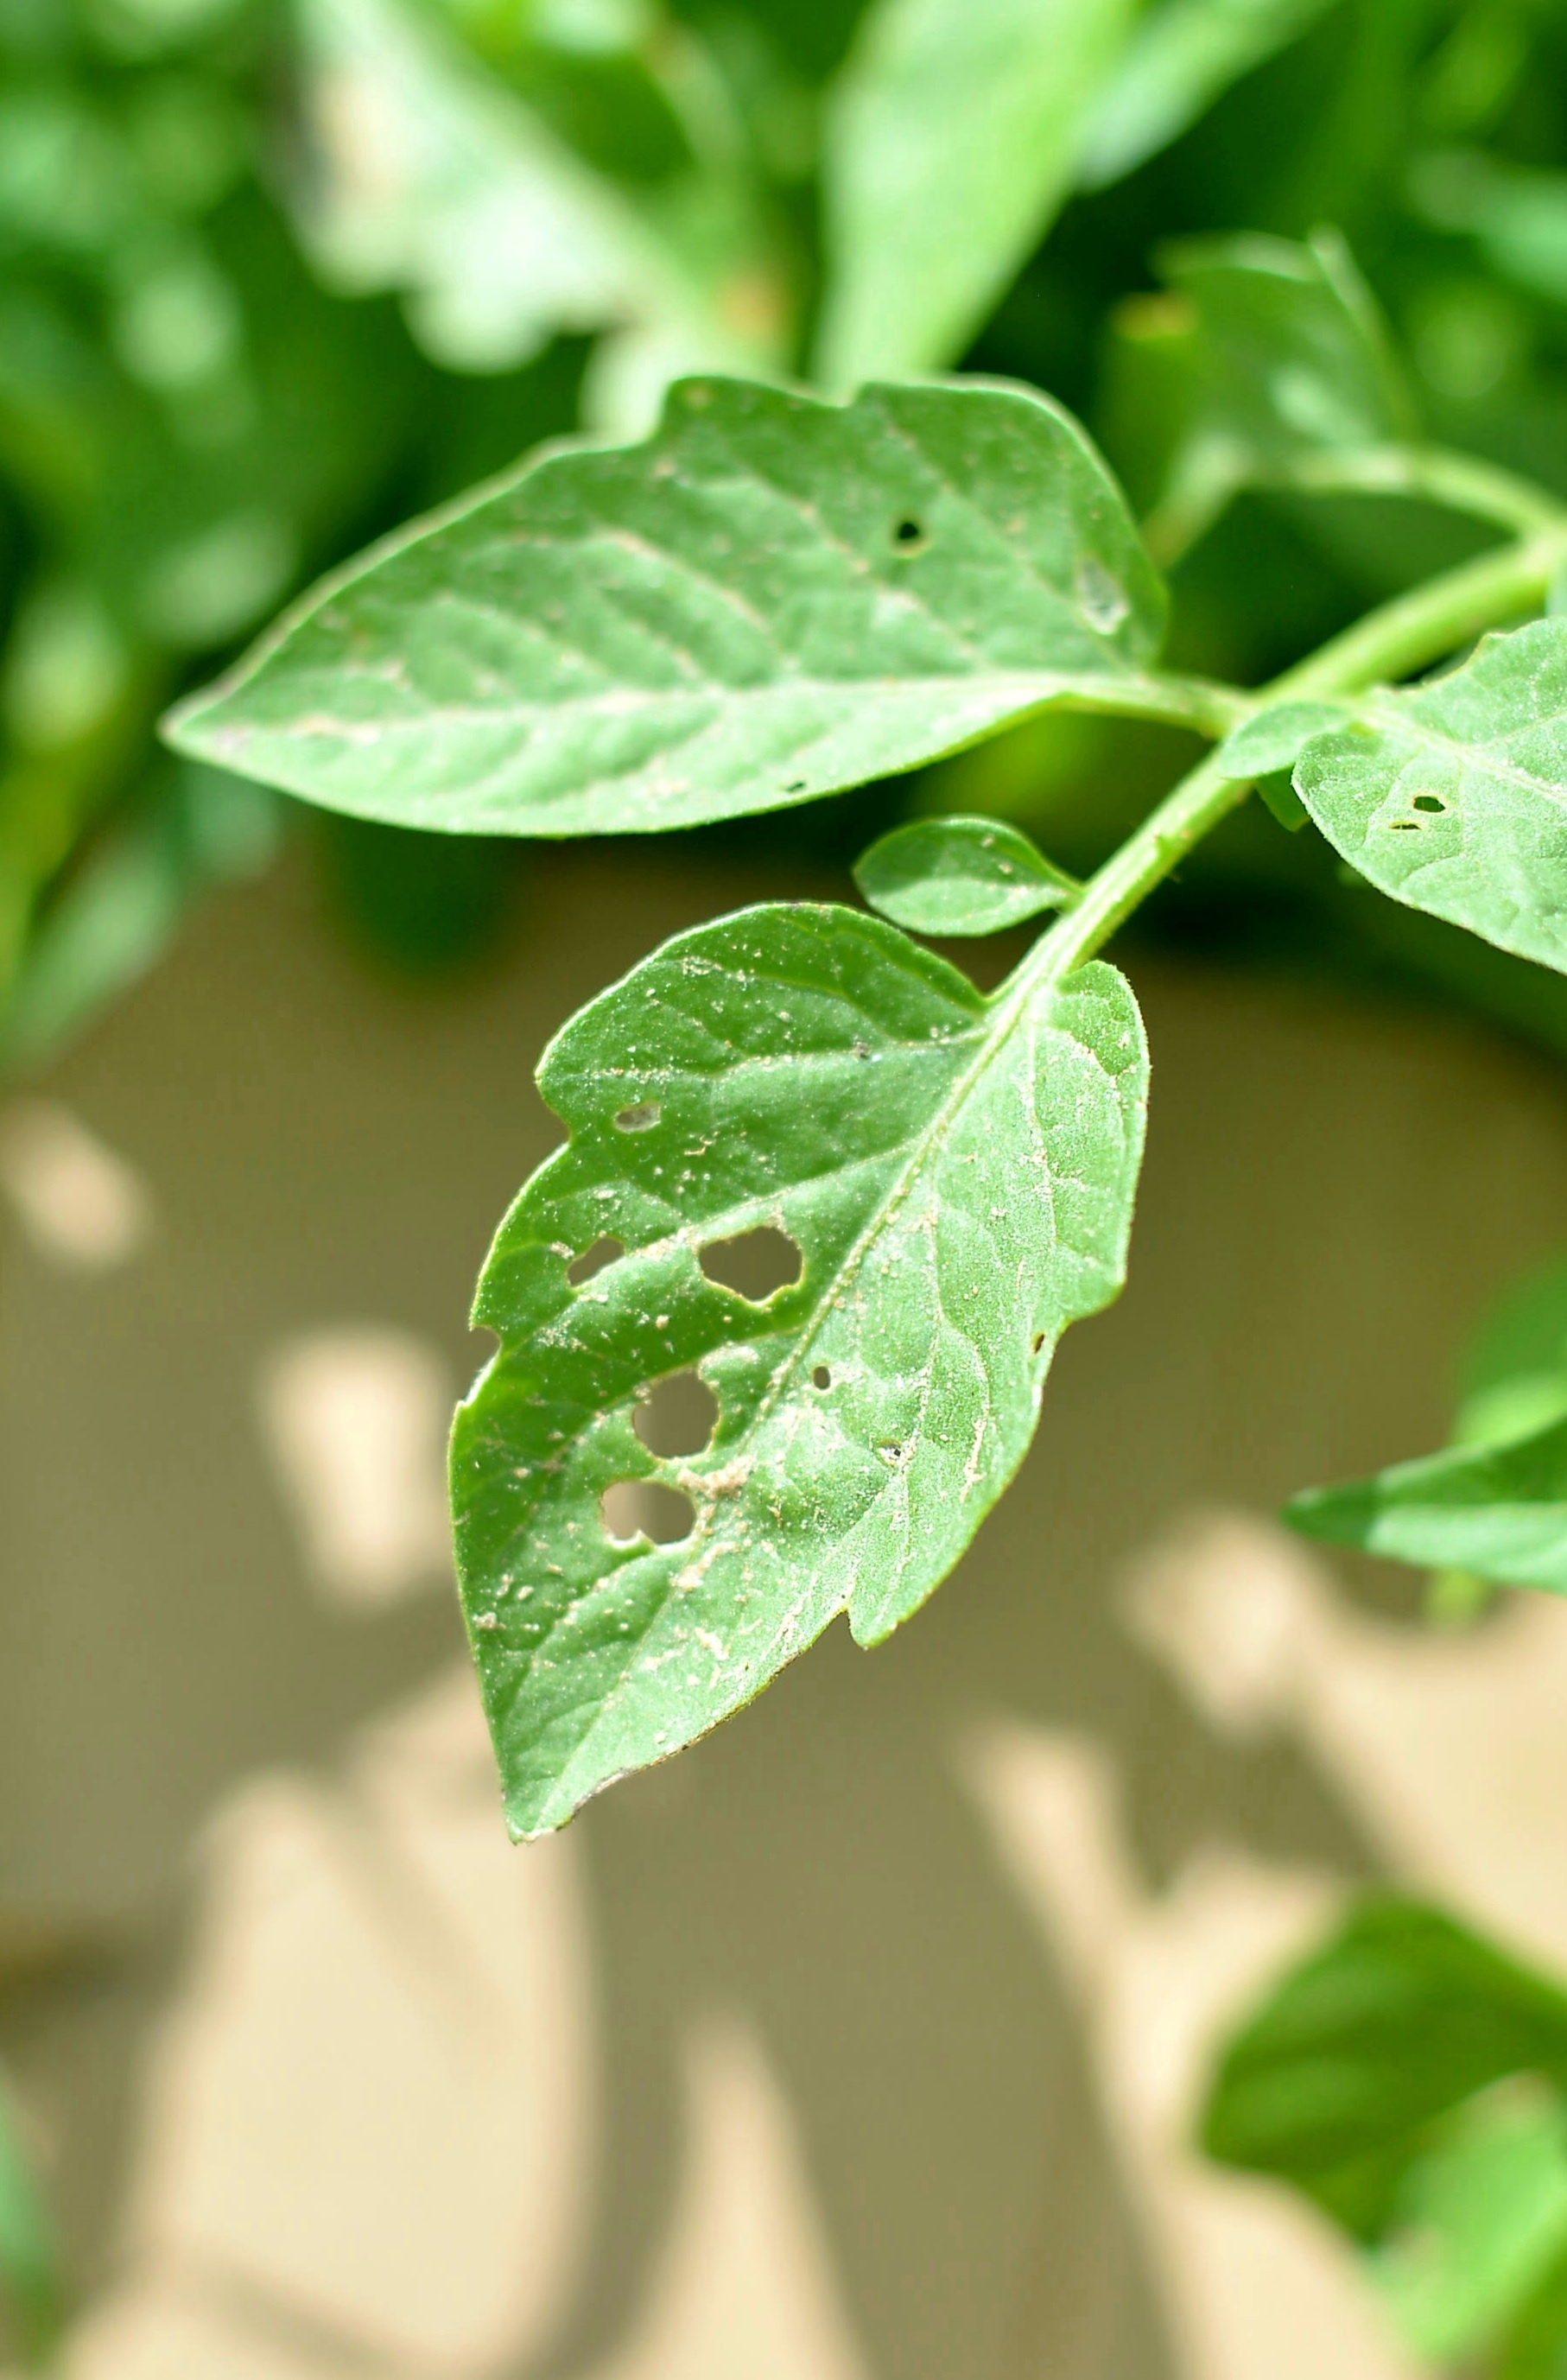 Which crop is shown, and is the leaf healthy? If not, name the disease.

tomato, infected
